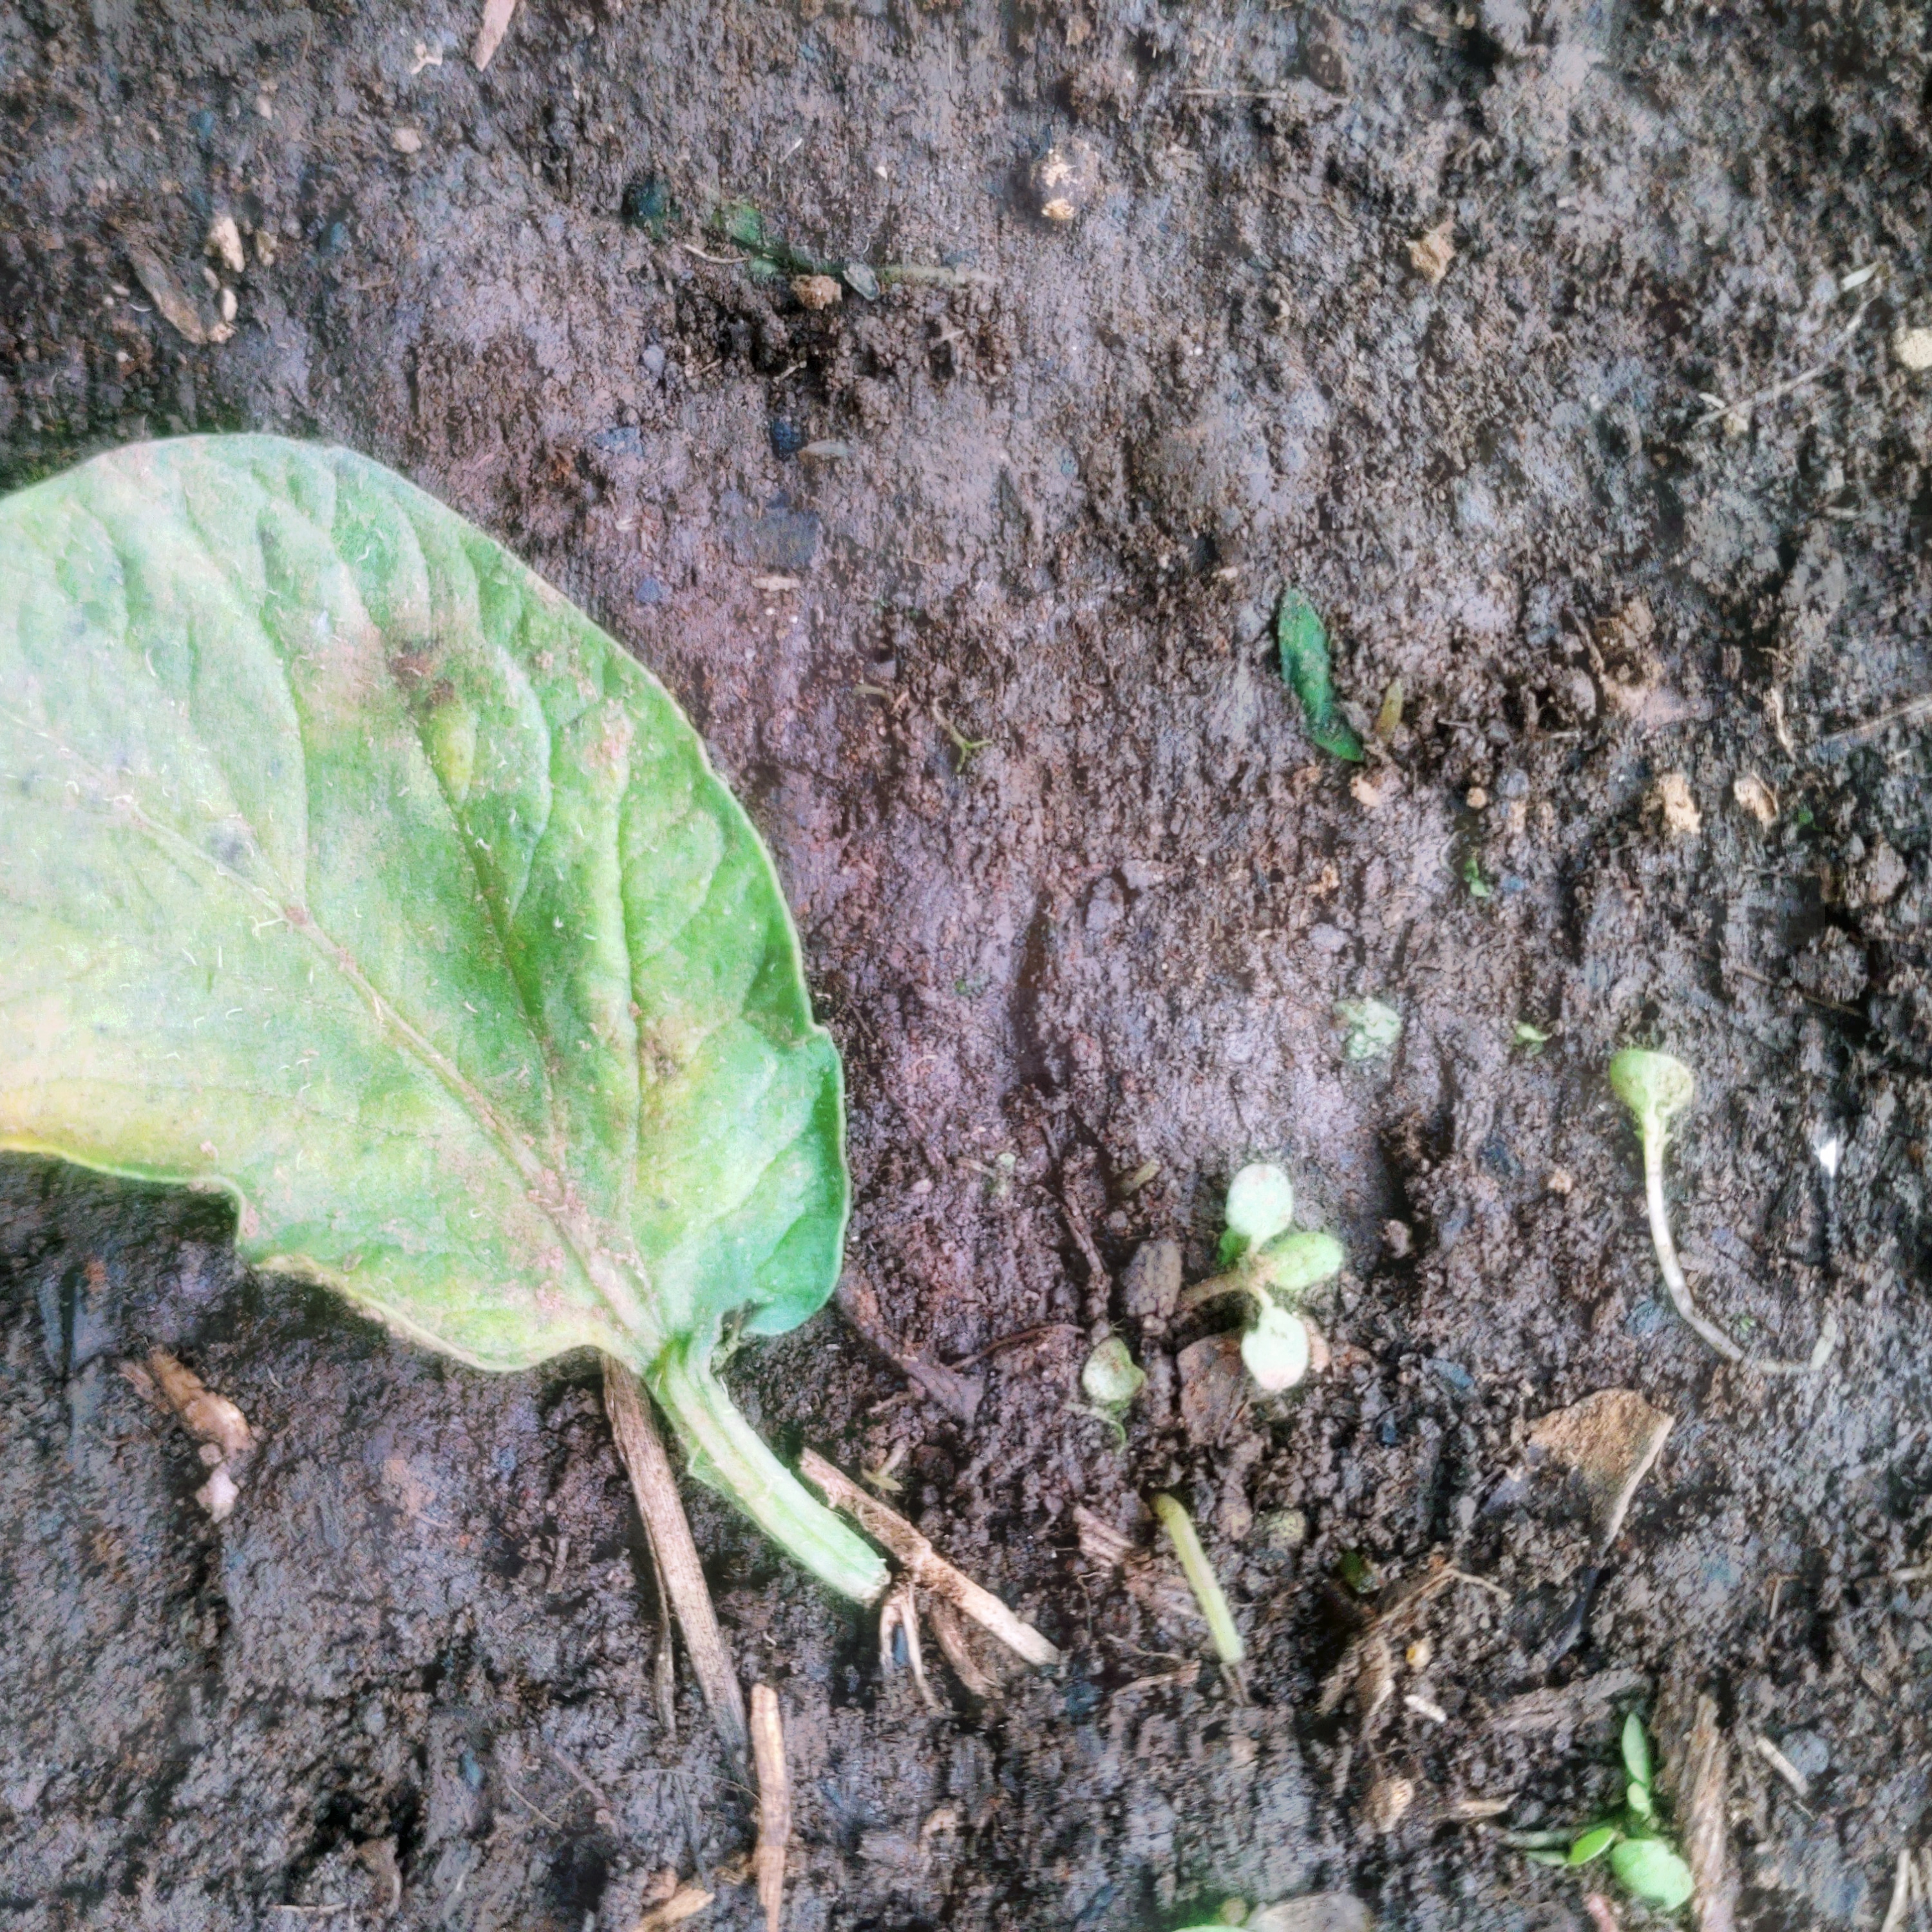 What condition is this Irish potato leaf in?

late blight
